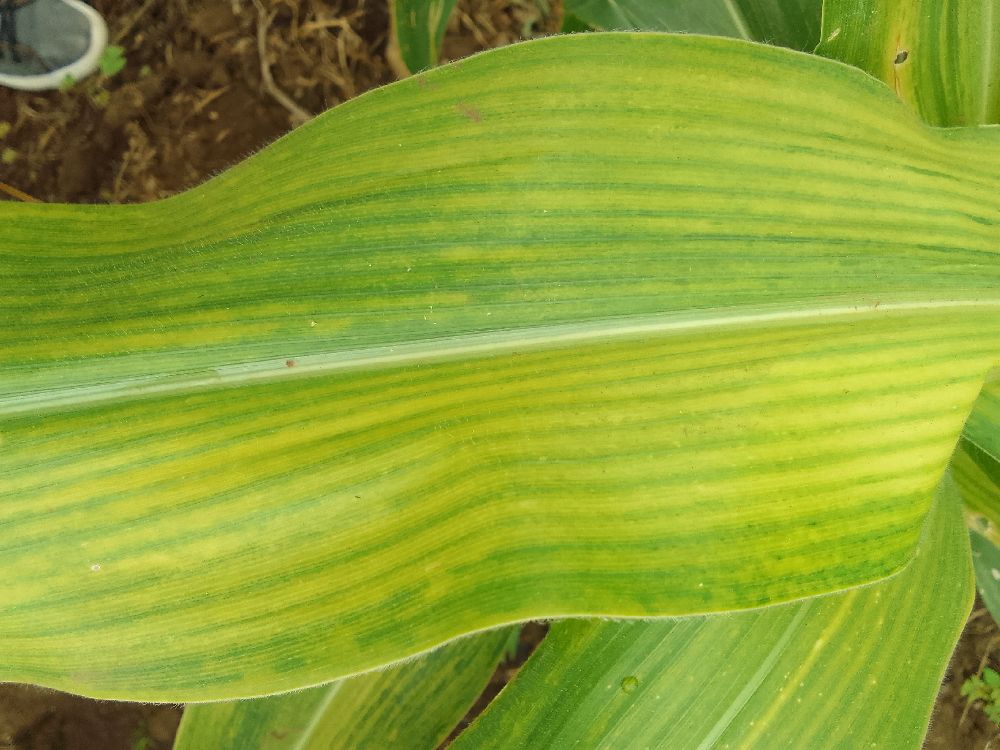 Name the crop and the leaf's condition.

maize, maize lethal necrosis
